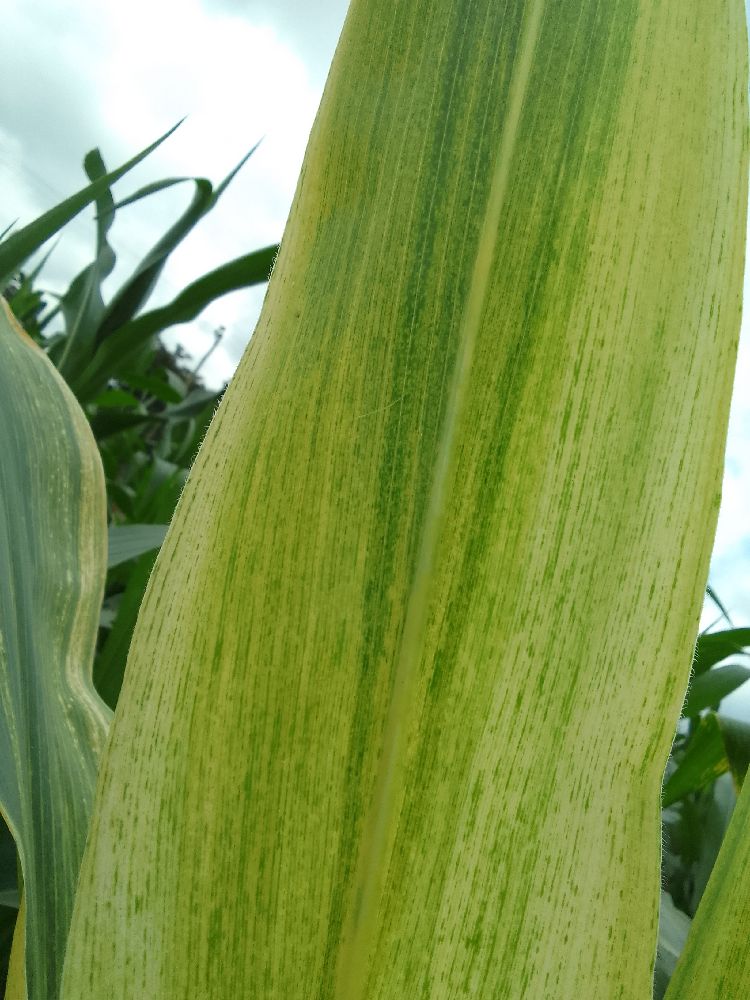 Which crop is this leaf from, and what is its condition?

maize, maize lethal necrosis
